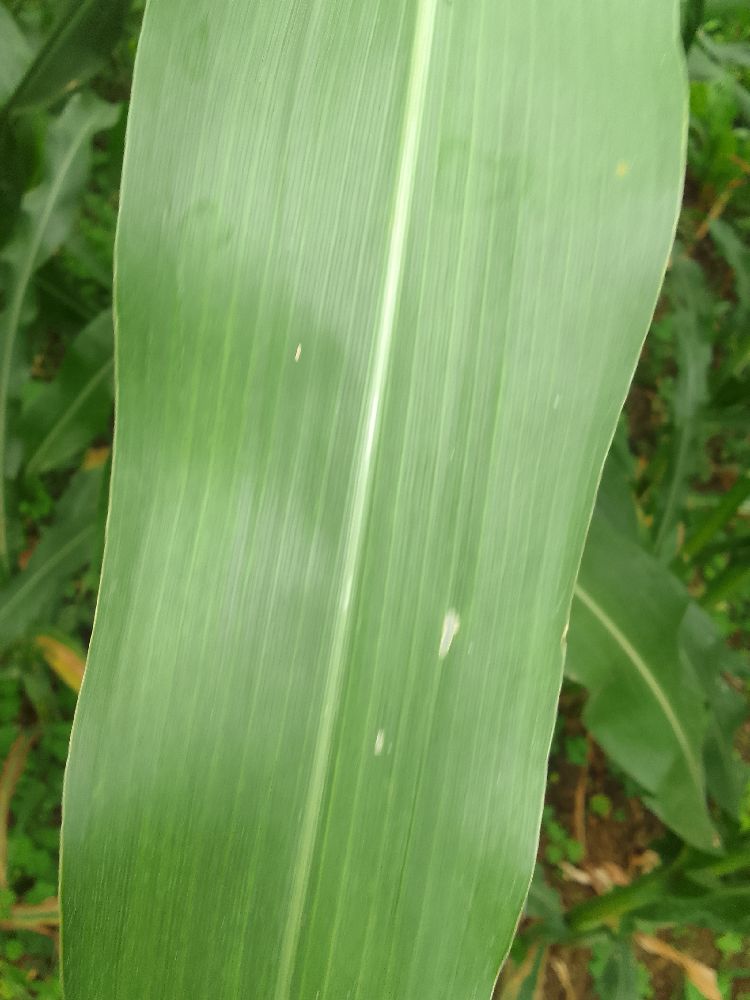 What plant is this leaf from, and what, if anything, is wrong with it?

maize, healthy
